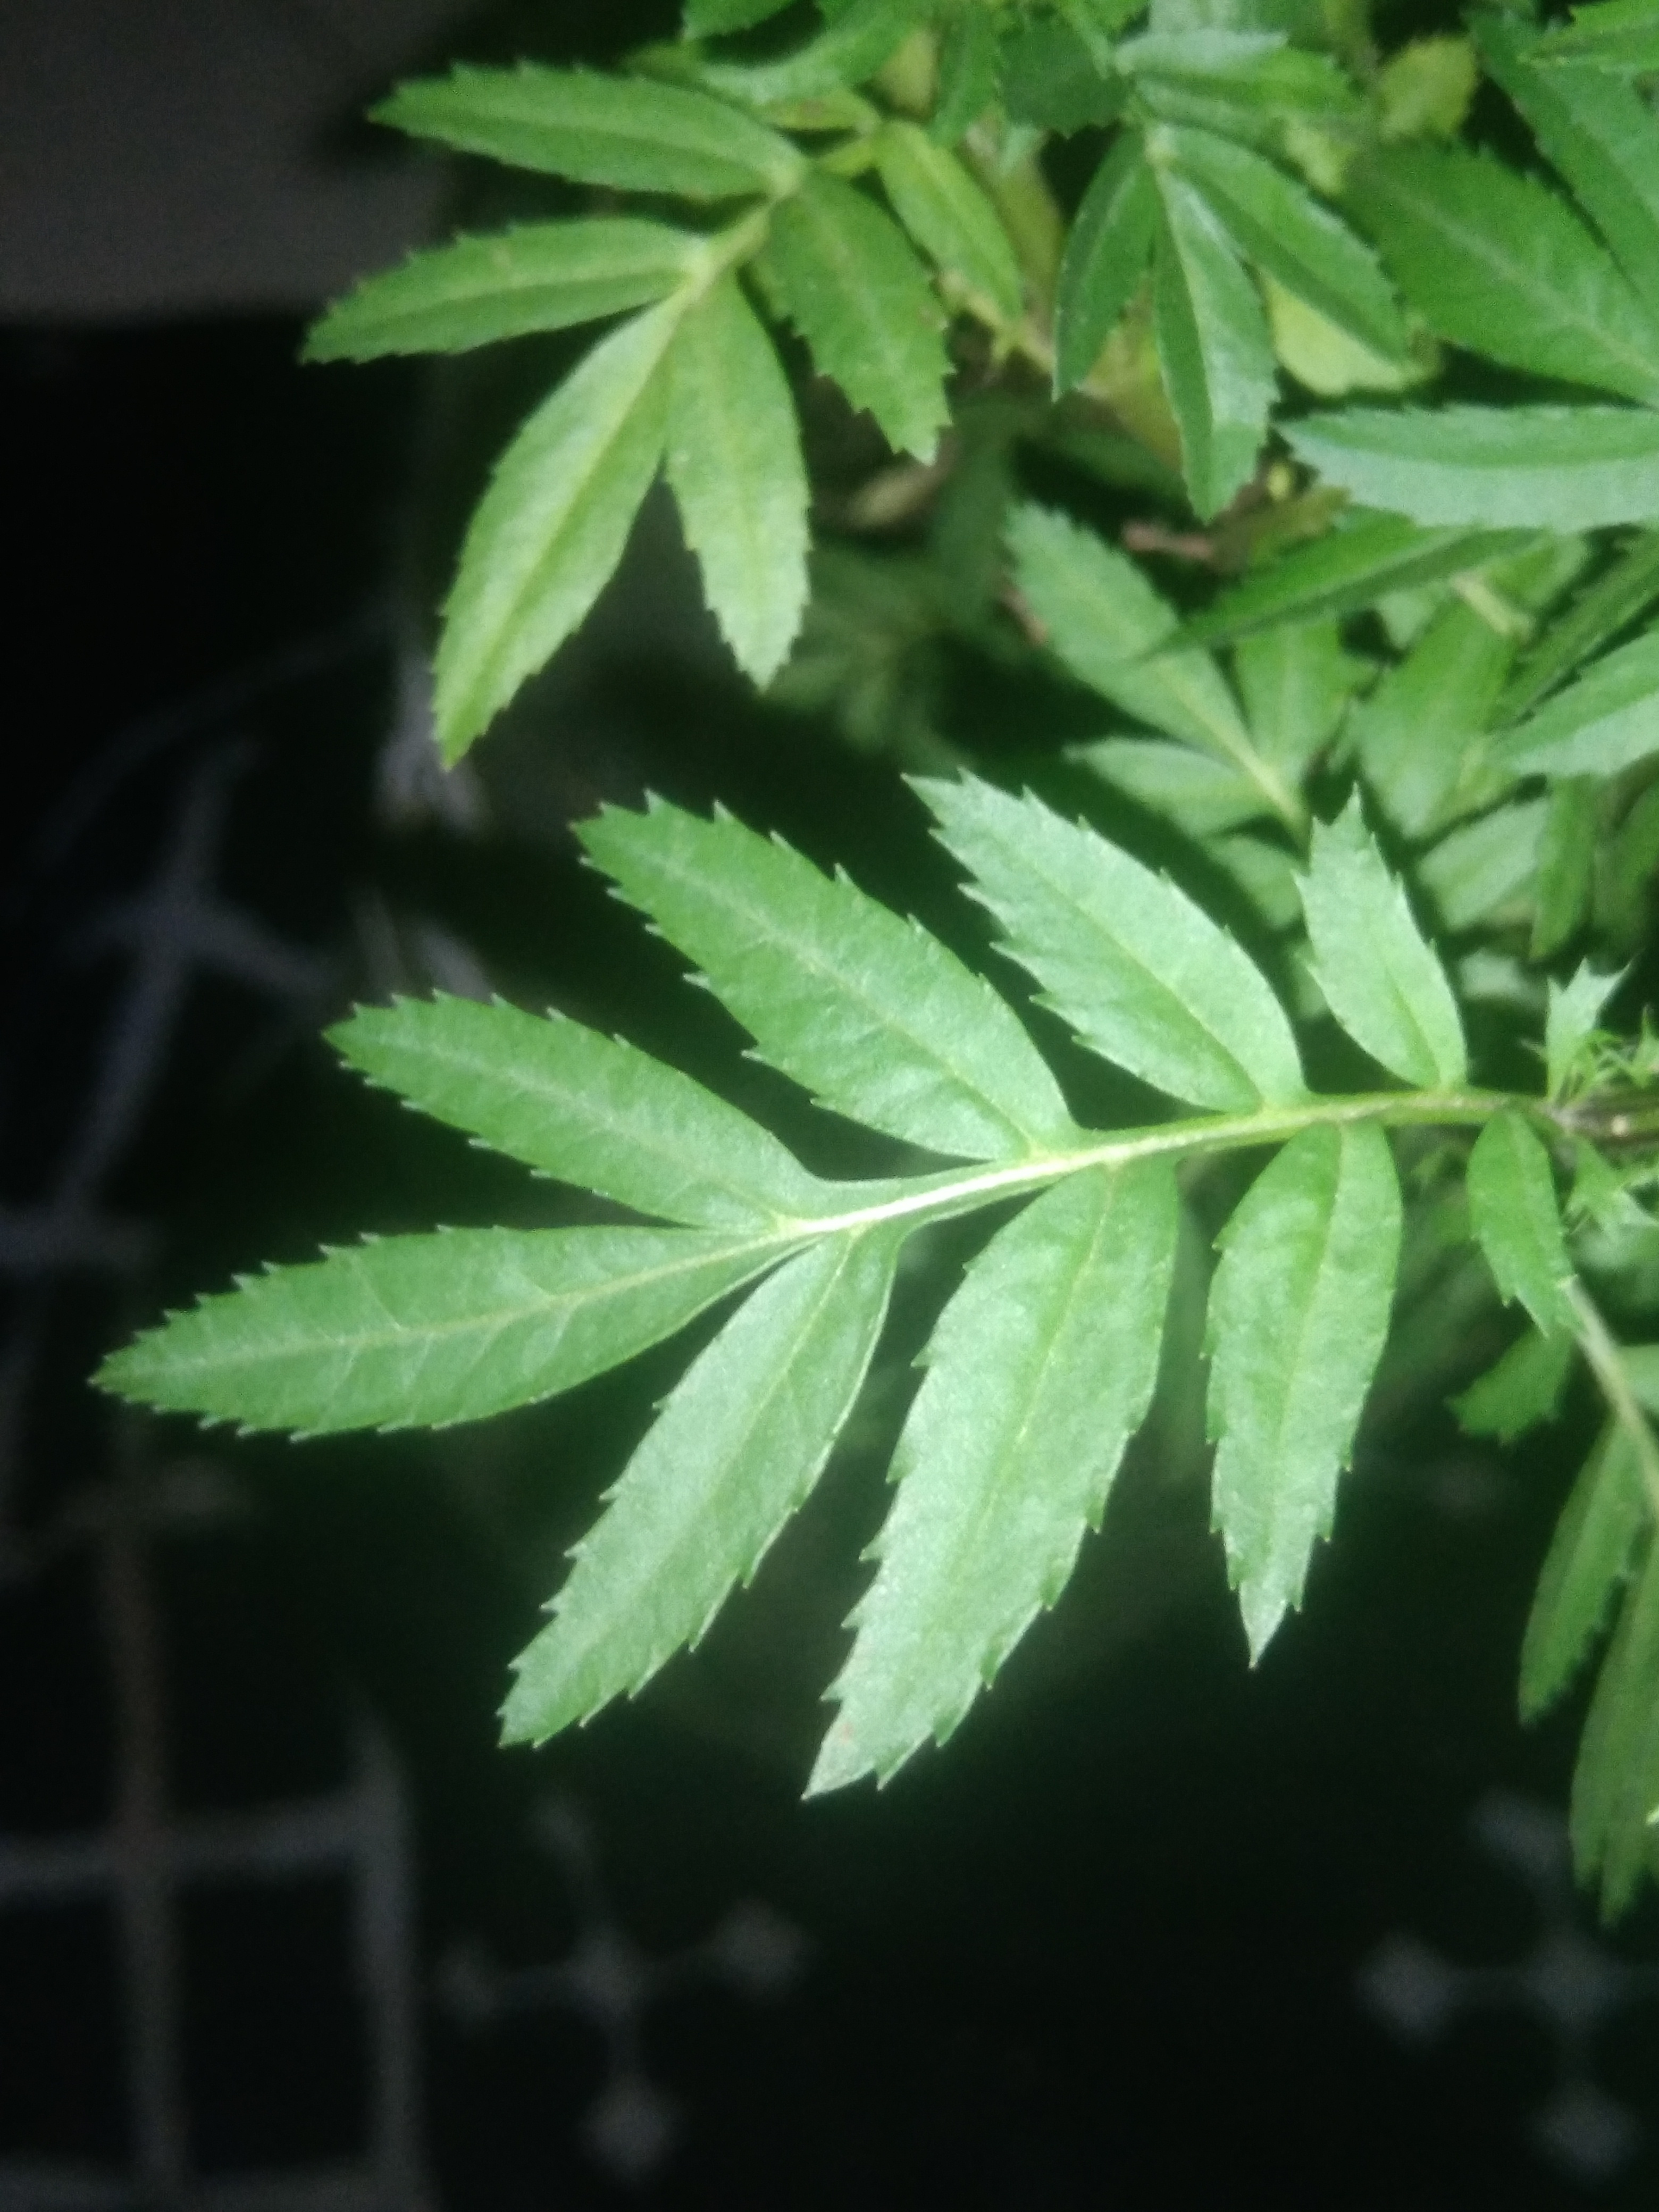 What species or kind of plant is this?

marigold
